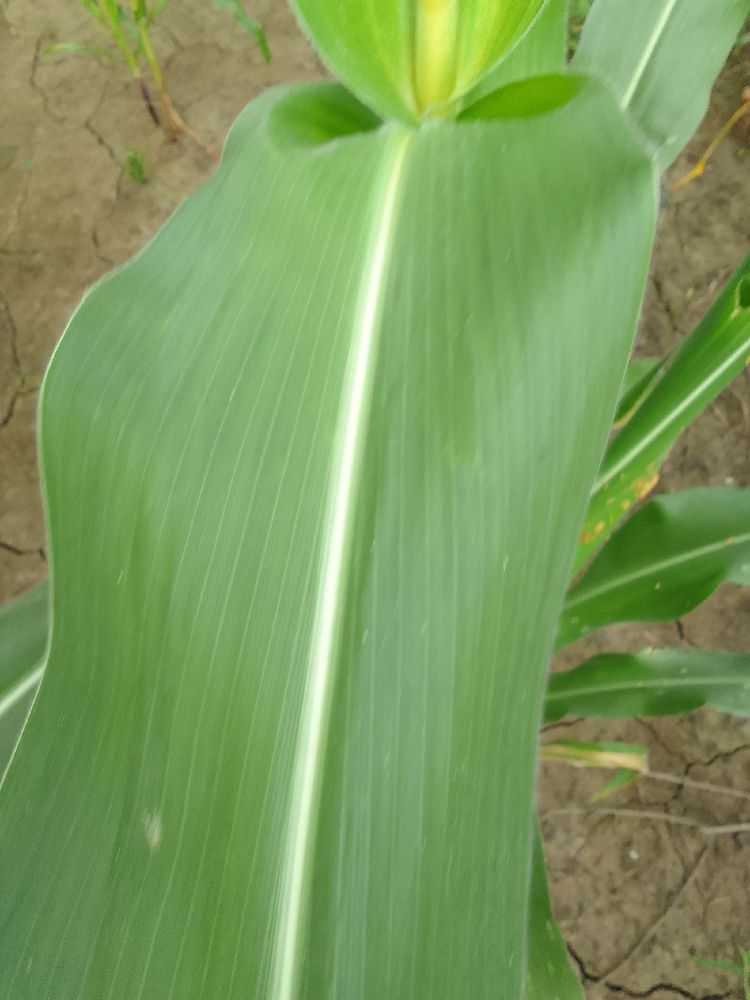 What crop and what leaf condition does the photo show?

maize, healthy
